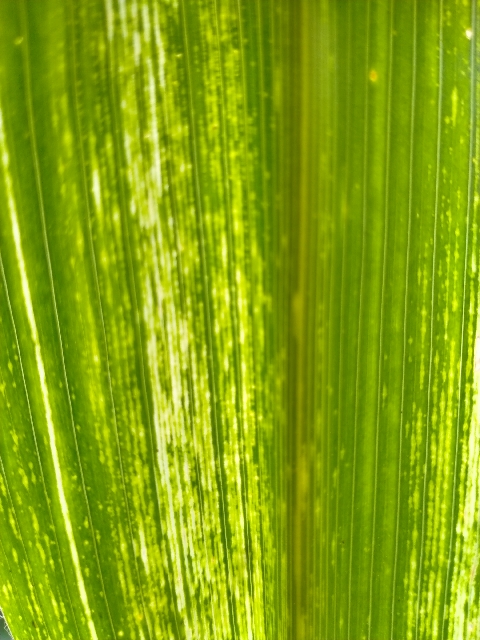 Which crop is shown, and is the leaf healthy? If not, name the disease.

maize, maize streak virus
